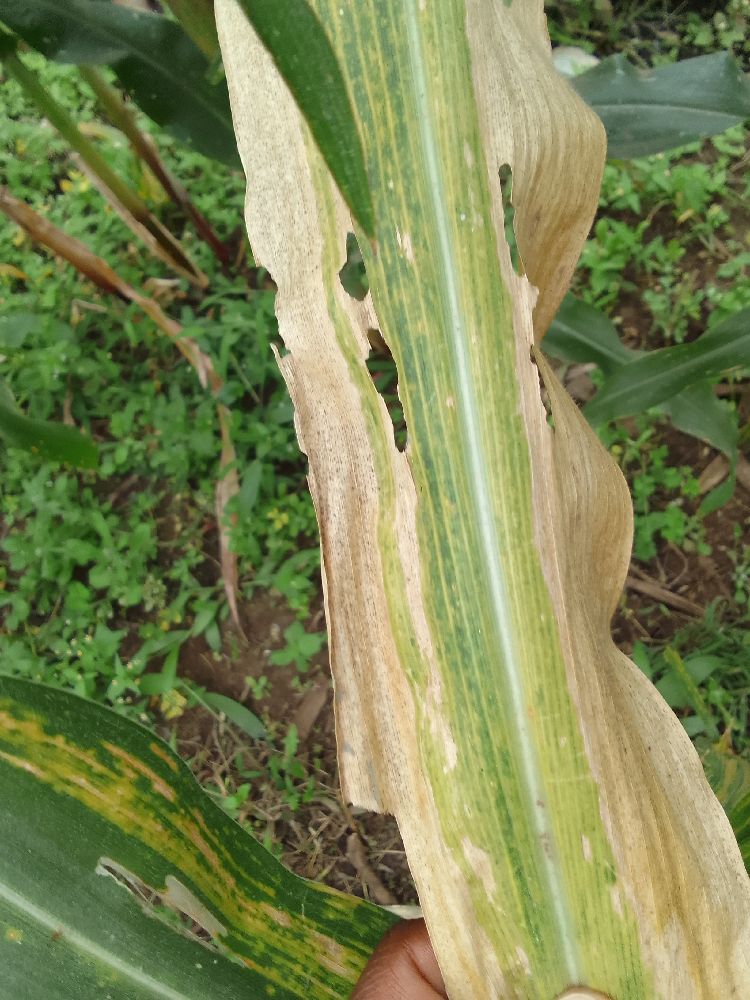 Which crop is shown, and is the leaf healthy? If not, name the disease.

maize, maize lethal necrosis
